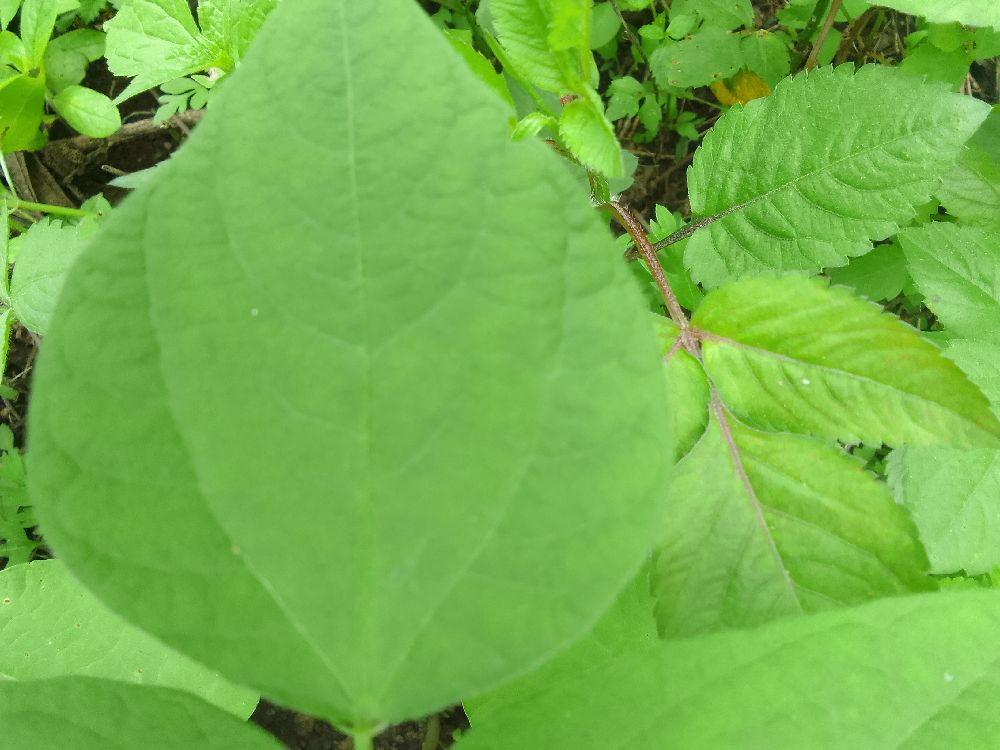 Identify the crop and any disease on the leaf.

common bean, healthy
